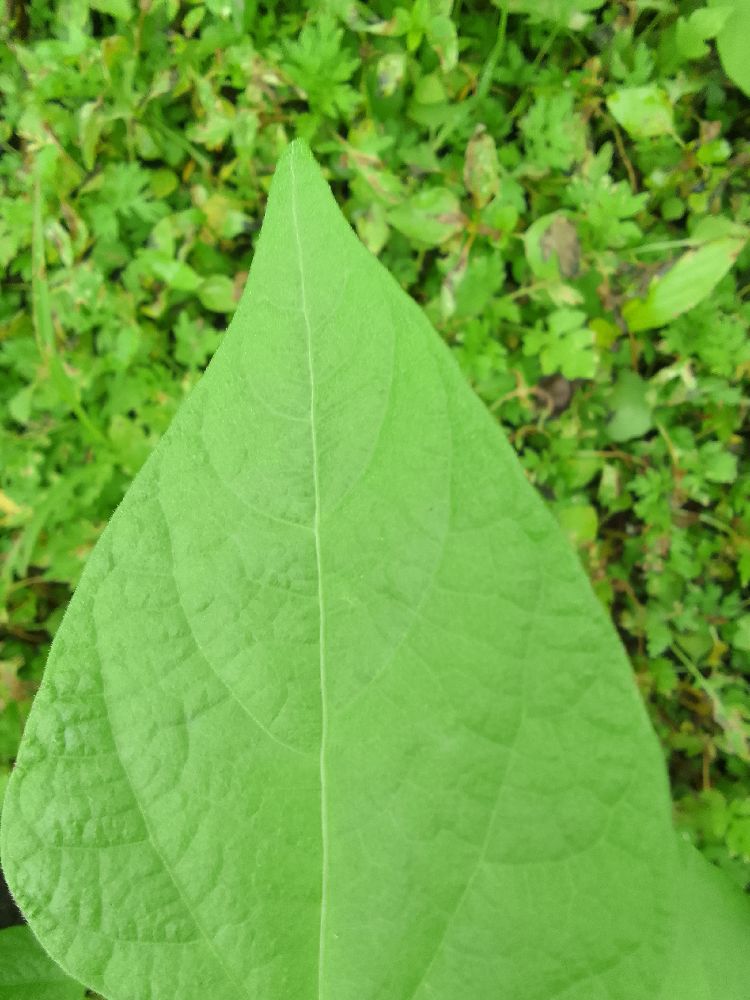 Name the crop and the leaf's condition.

common bean, healthy
